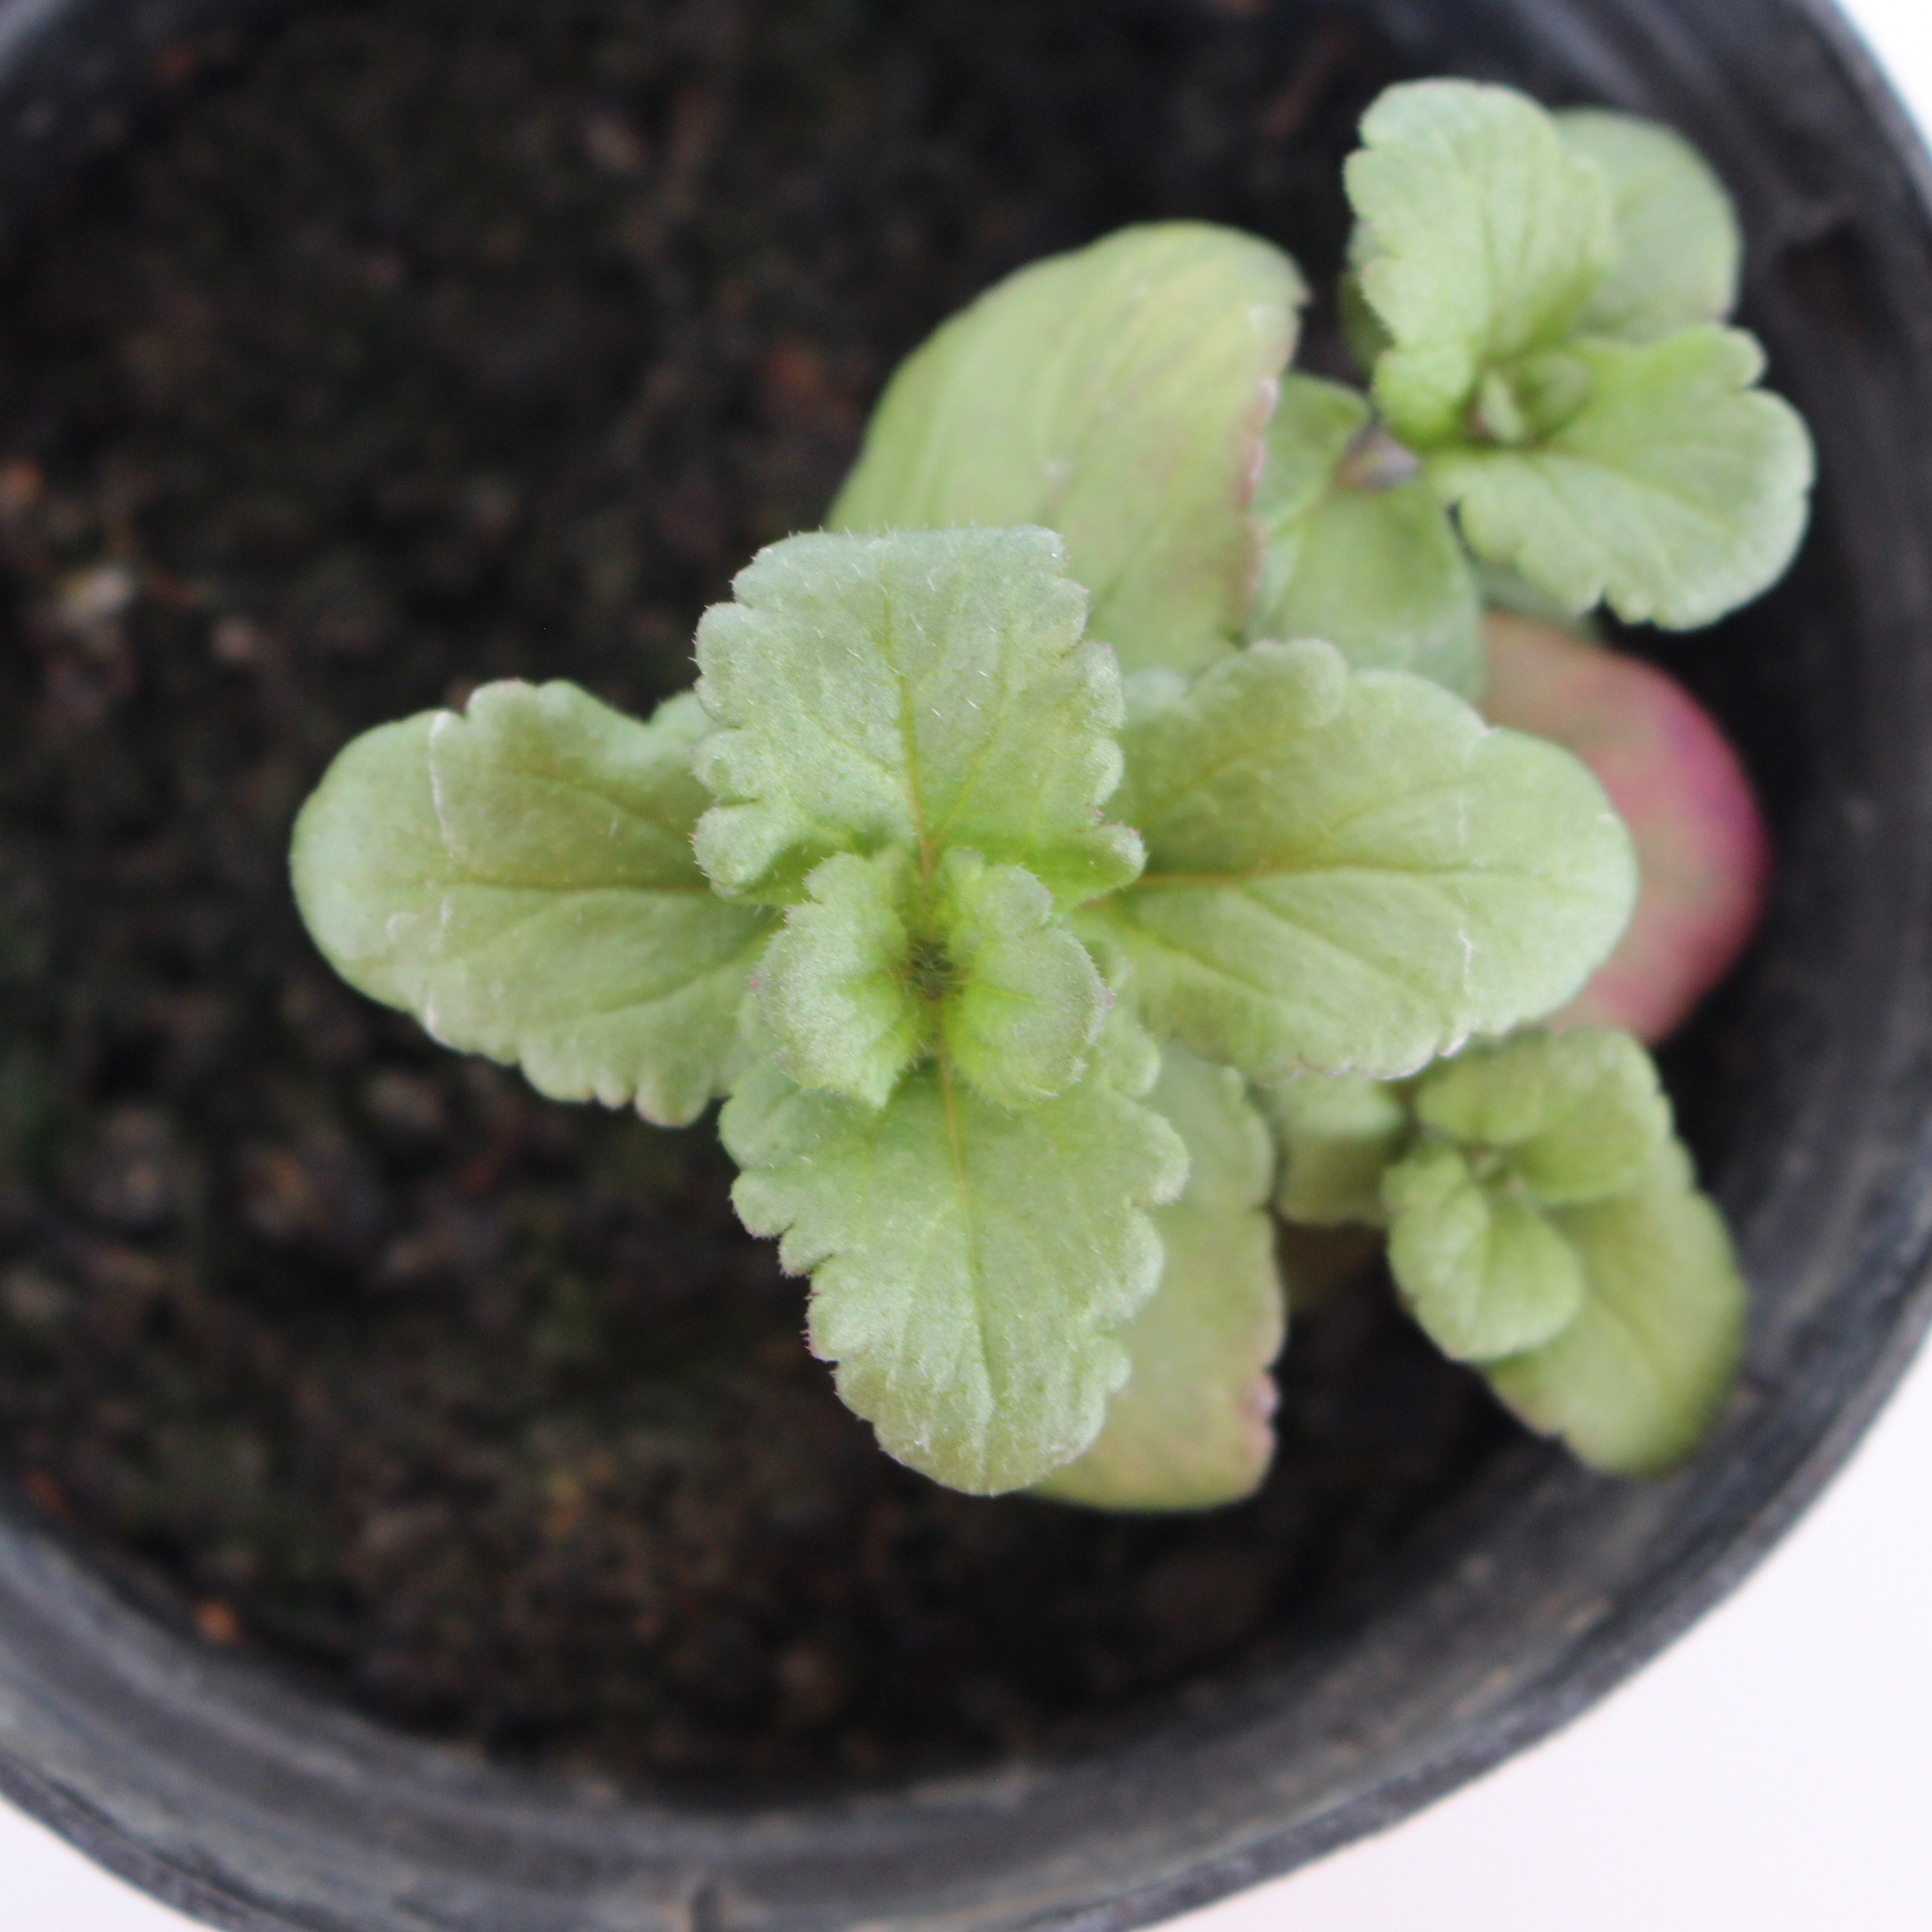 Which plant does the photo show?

Veronica persica
